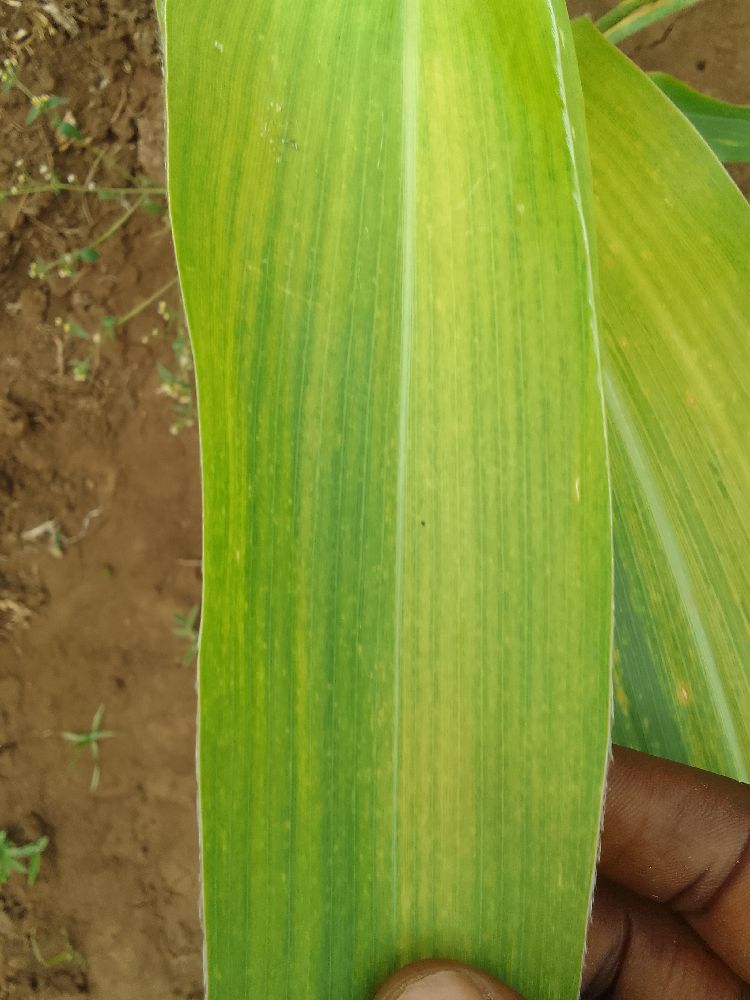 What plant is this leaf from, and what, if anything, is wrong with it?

maize, maize lethal necrosis
